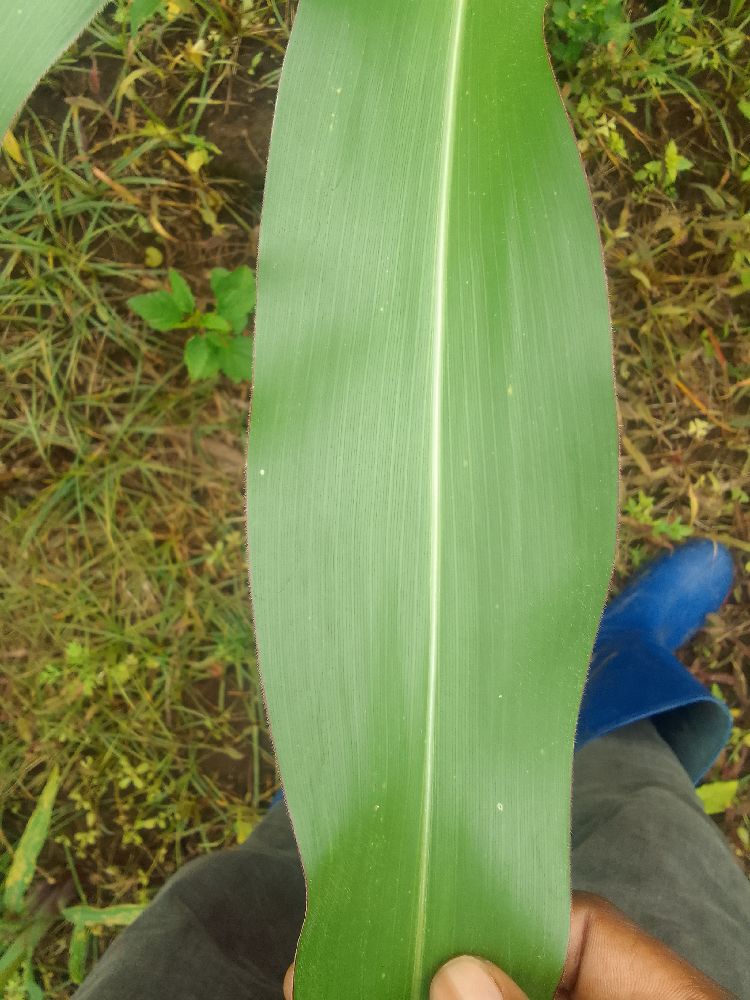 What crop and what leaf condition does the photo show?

maize, healthy
